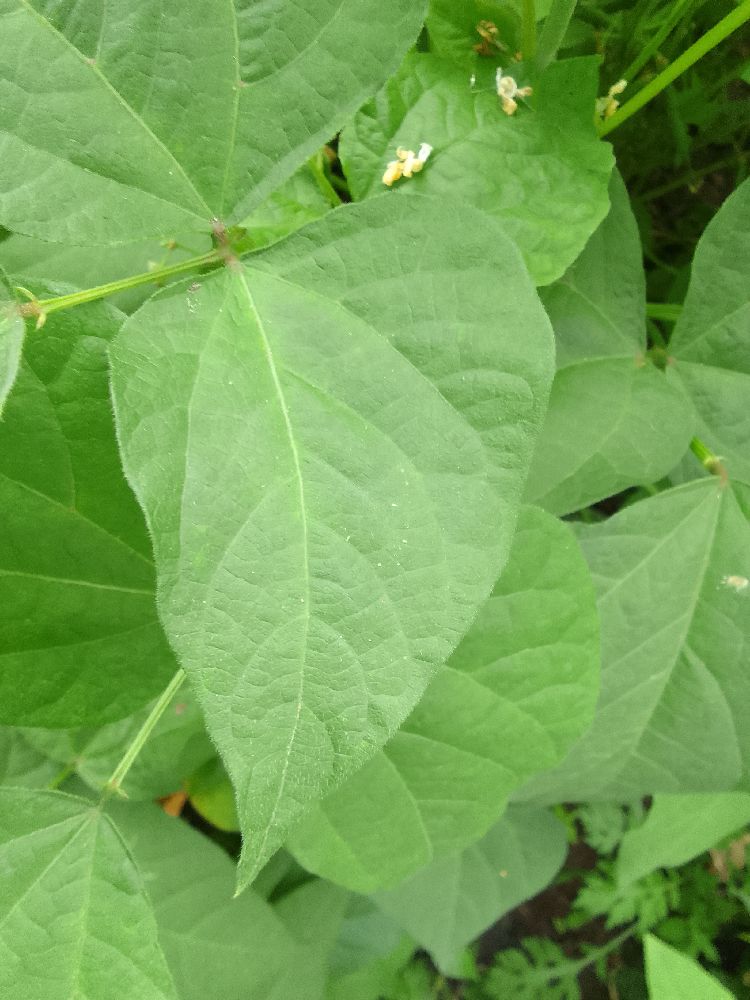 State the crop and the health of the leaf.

common bean, healthy
